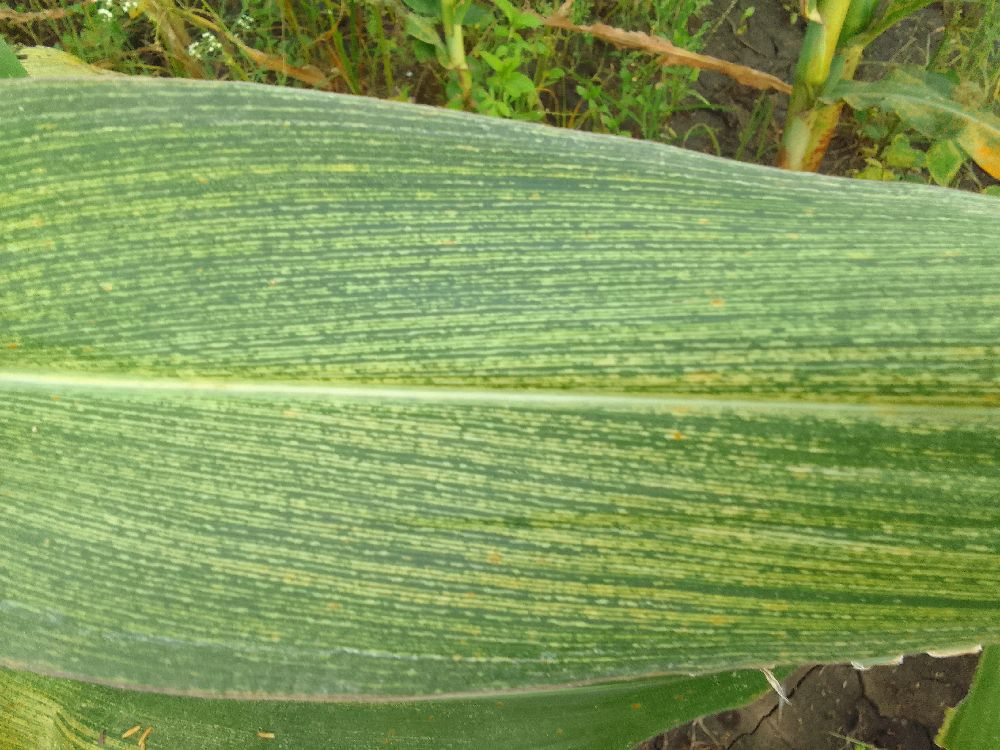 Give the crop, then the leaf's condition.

maize, maize streak virus
